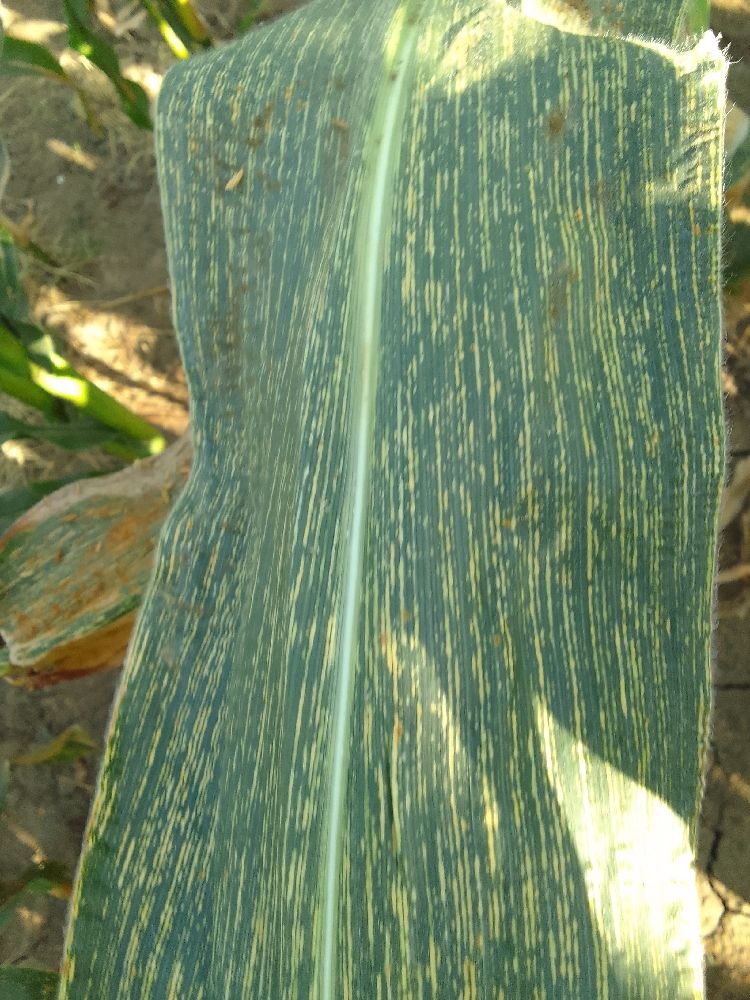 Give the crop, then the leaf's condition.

maize, maize streak virus
